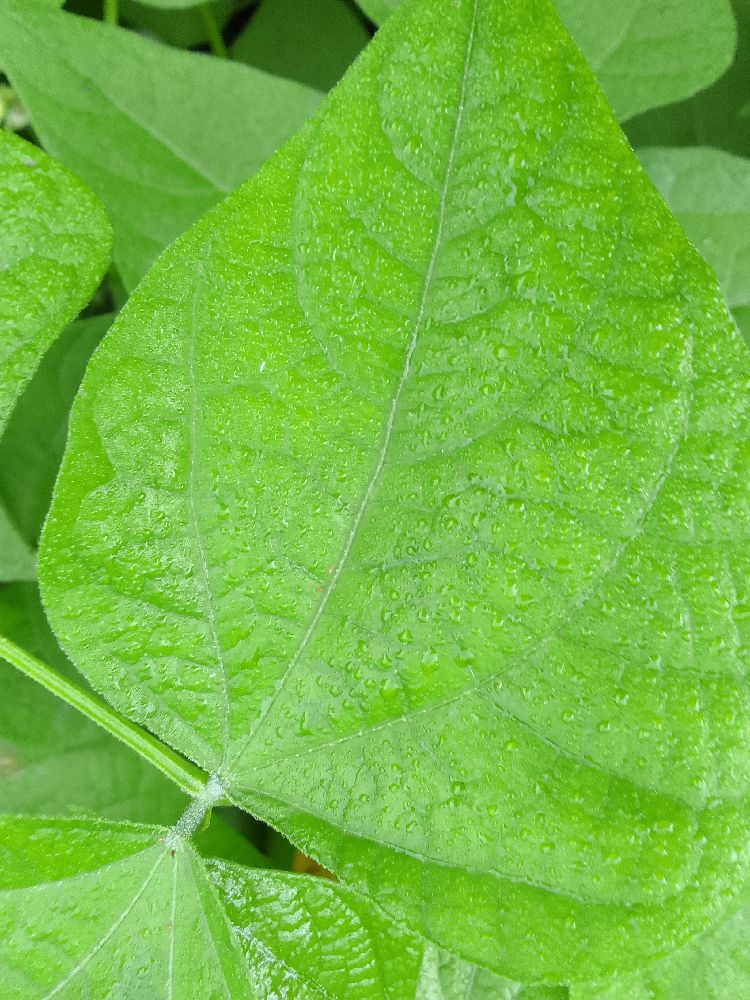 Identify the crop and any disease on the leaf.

common bean, healthy
